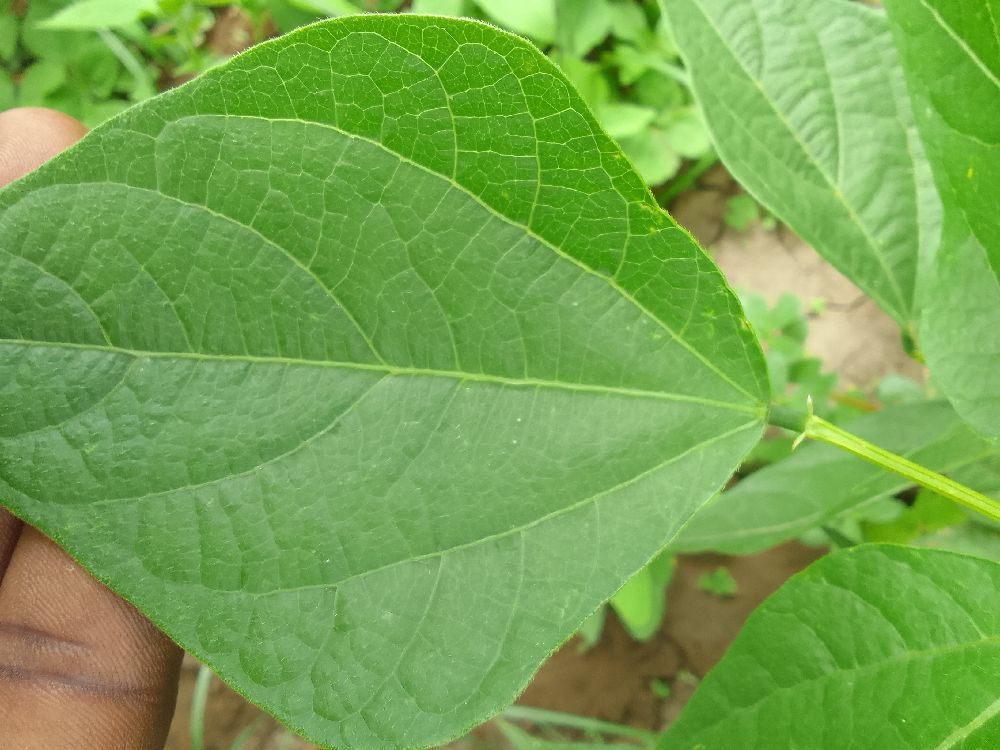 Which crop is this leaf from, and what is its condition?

common bean, healthy
